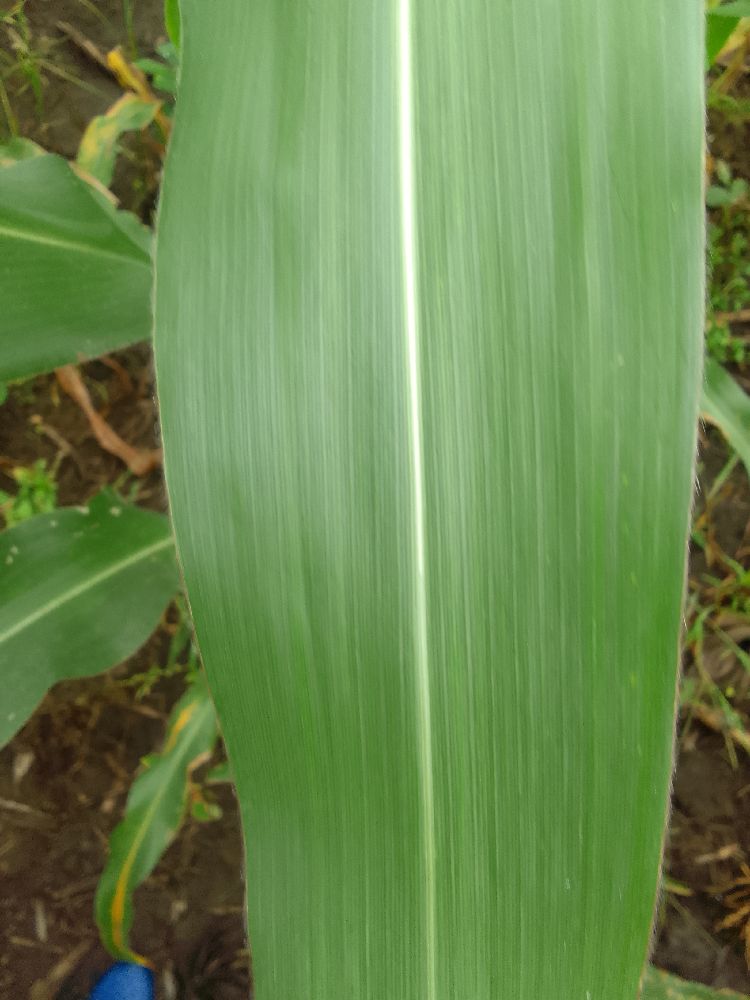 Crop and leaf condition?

maize, healthy
